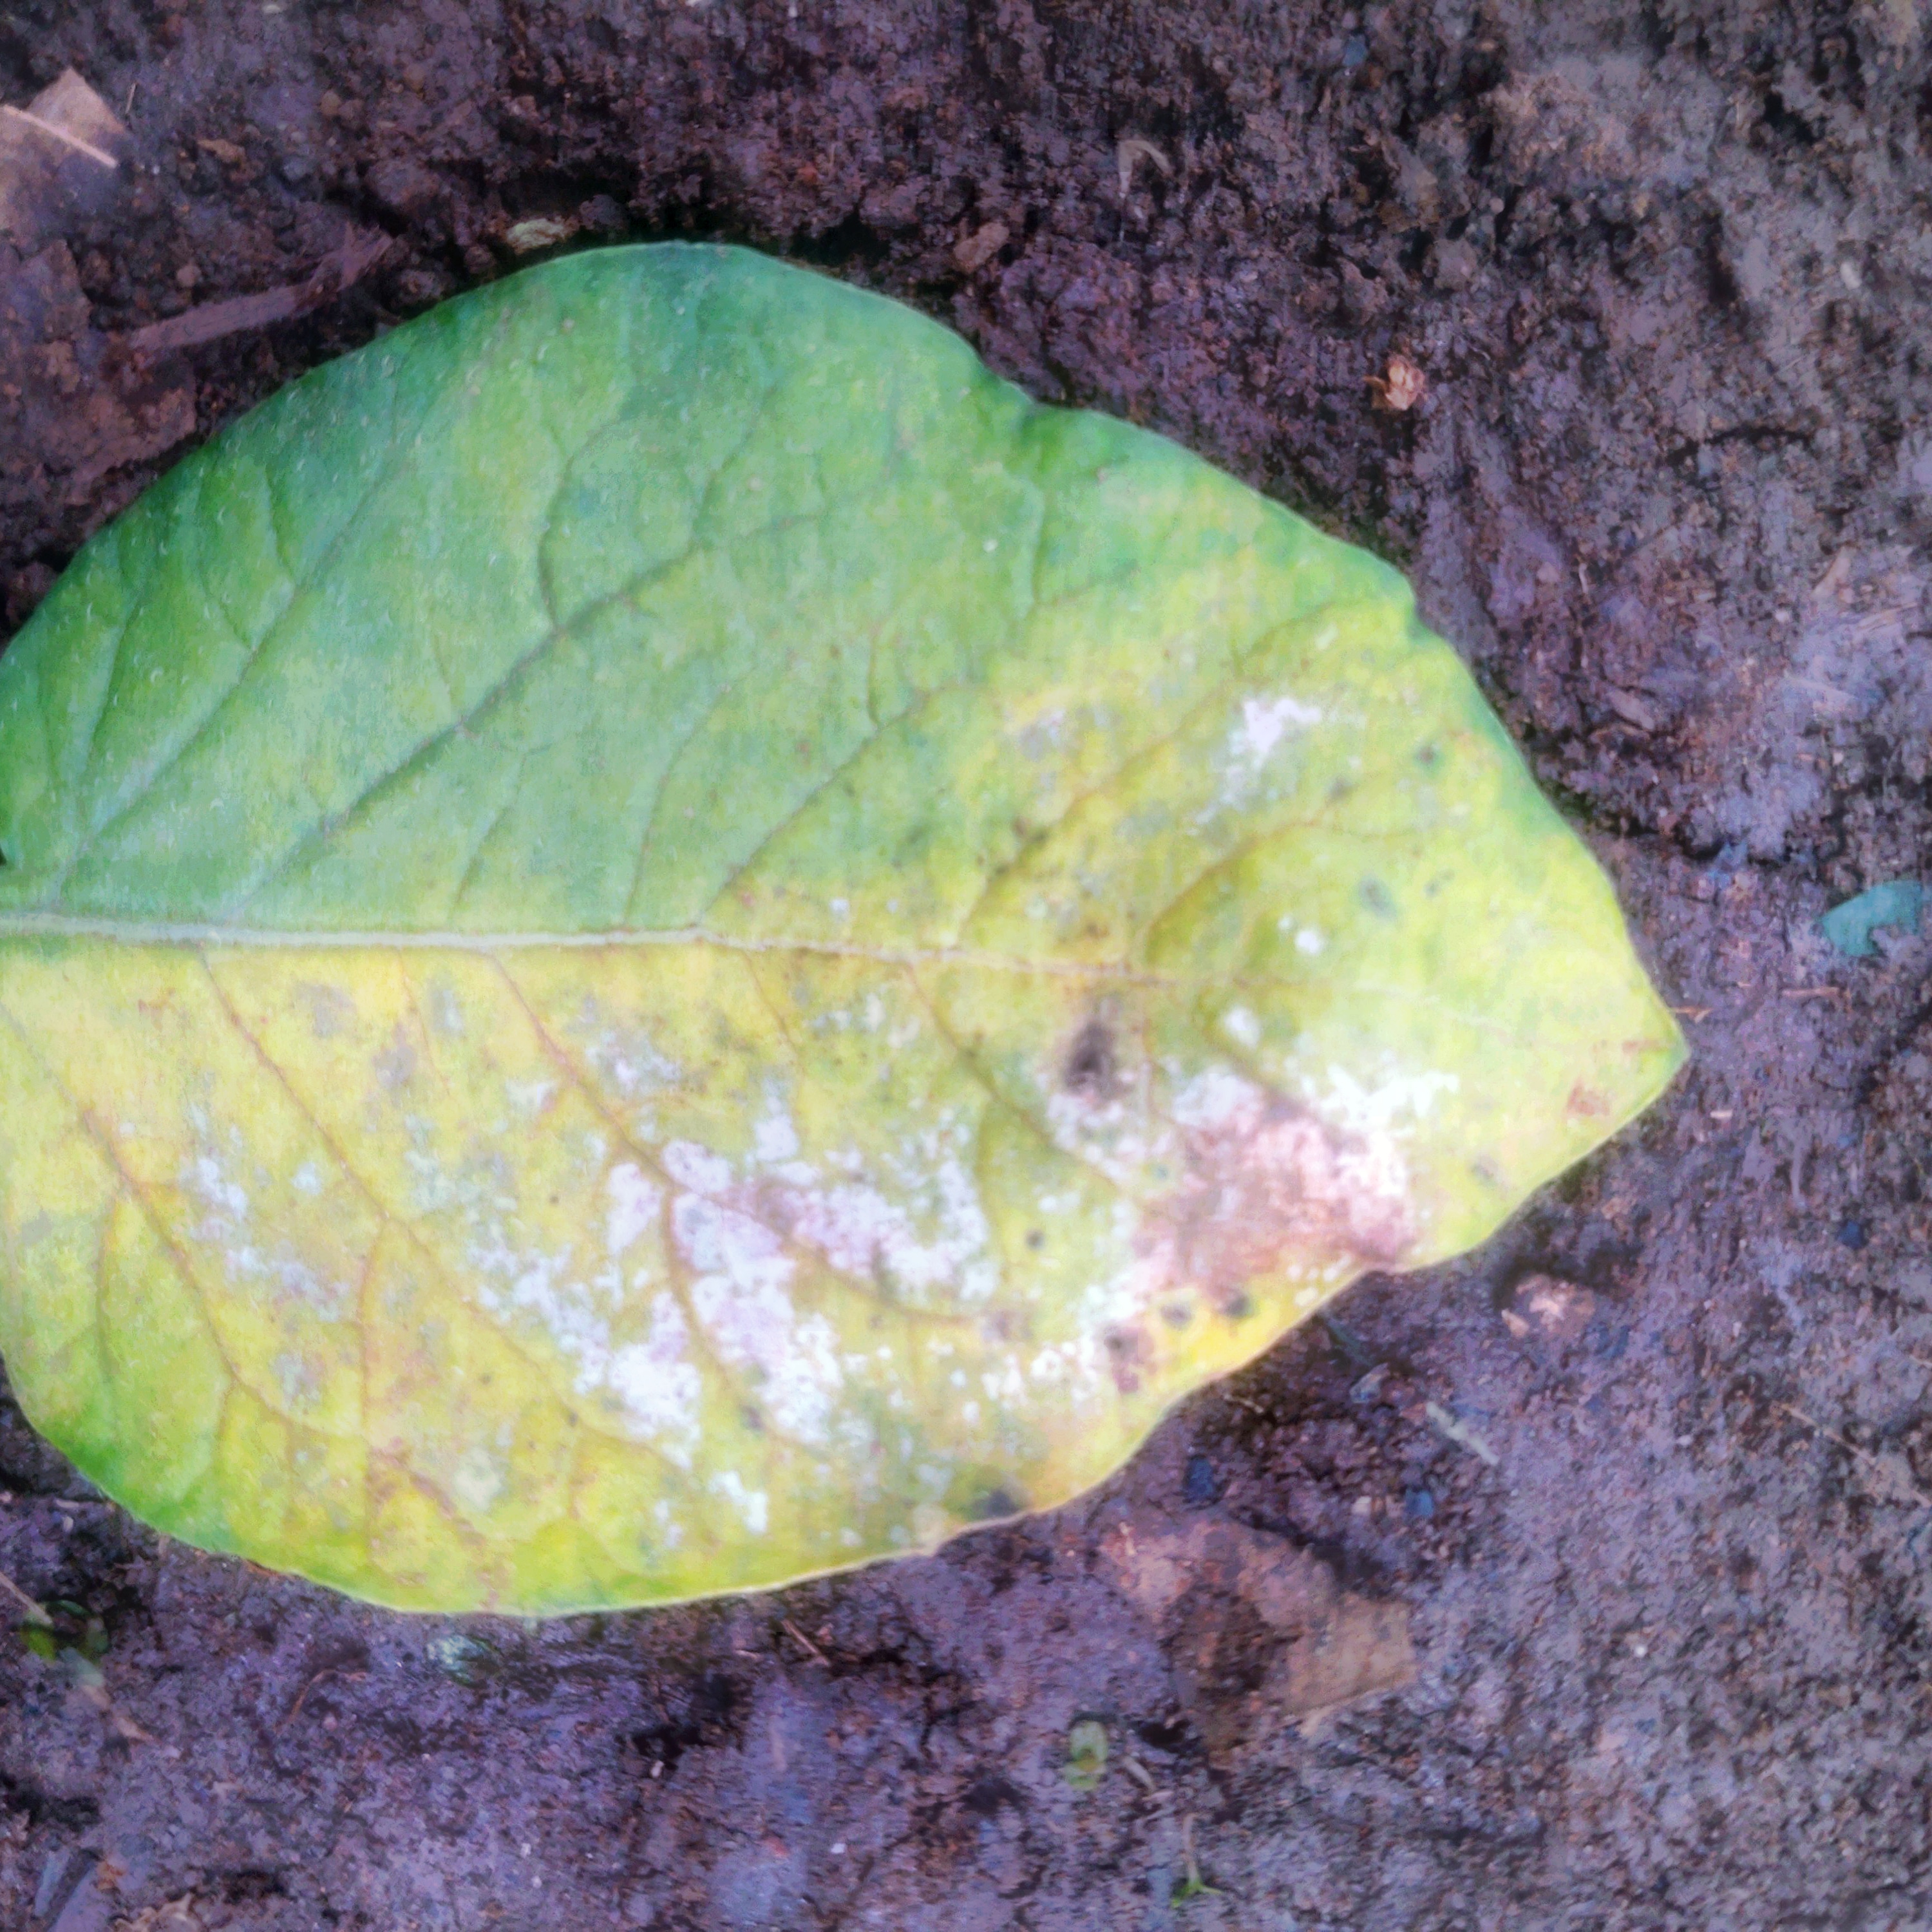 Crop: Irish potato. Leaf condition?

late blight
